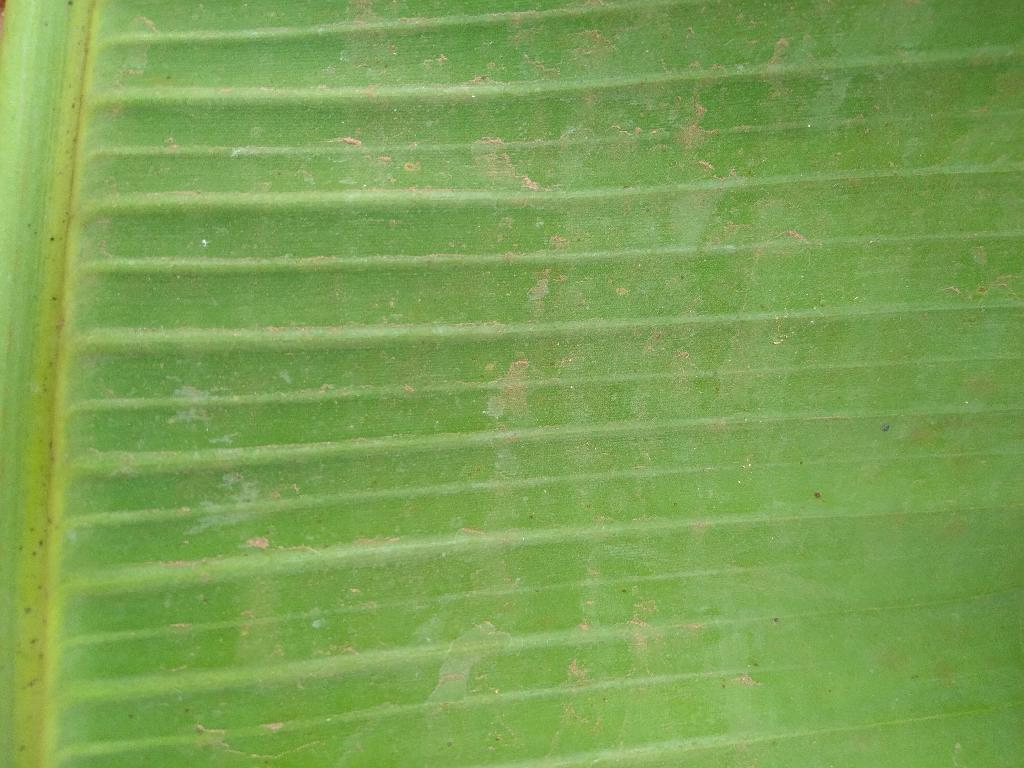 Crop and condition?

banana, healthy
